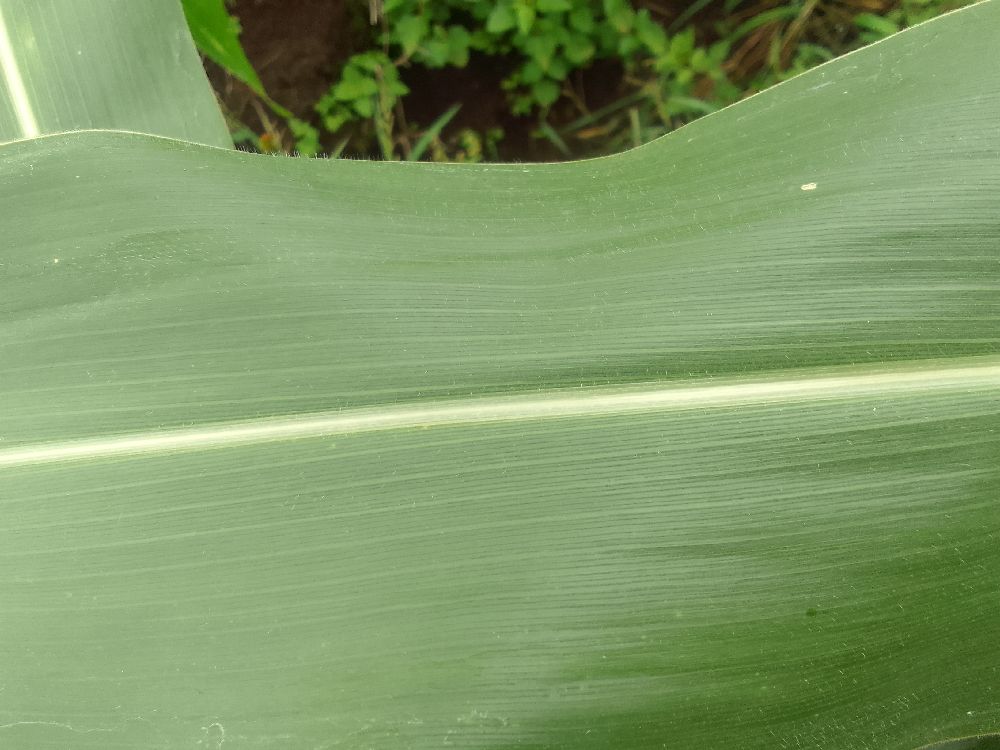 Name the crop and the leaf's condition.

maize, healthy
